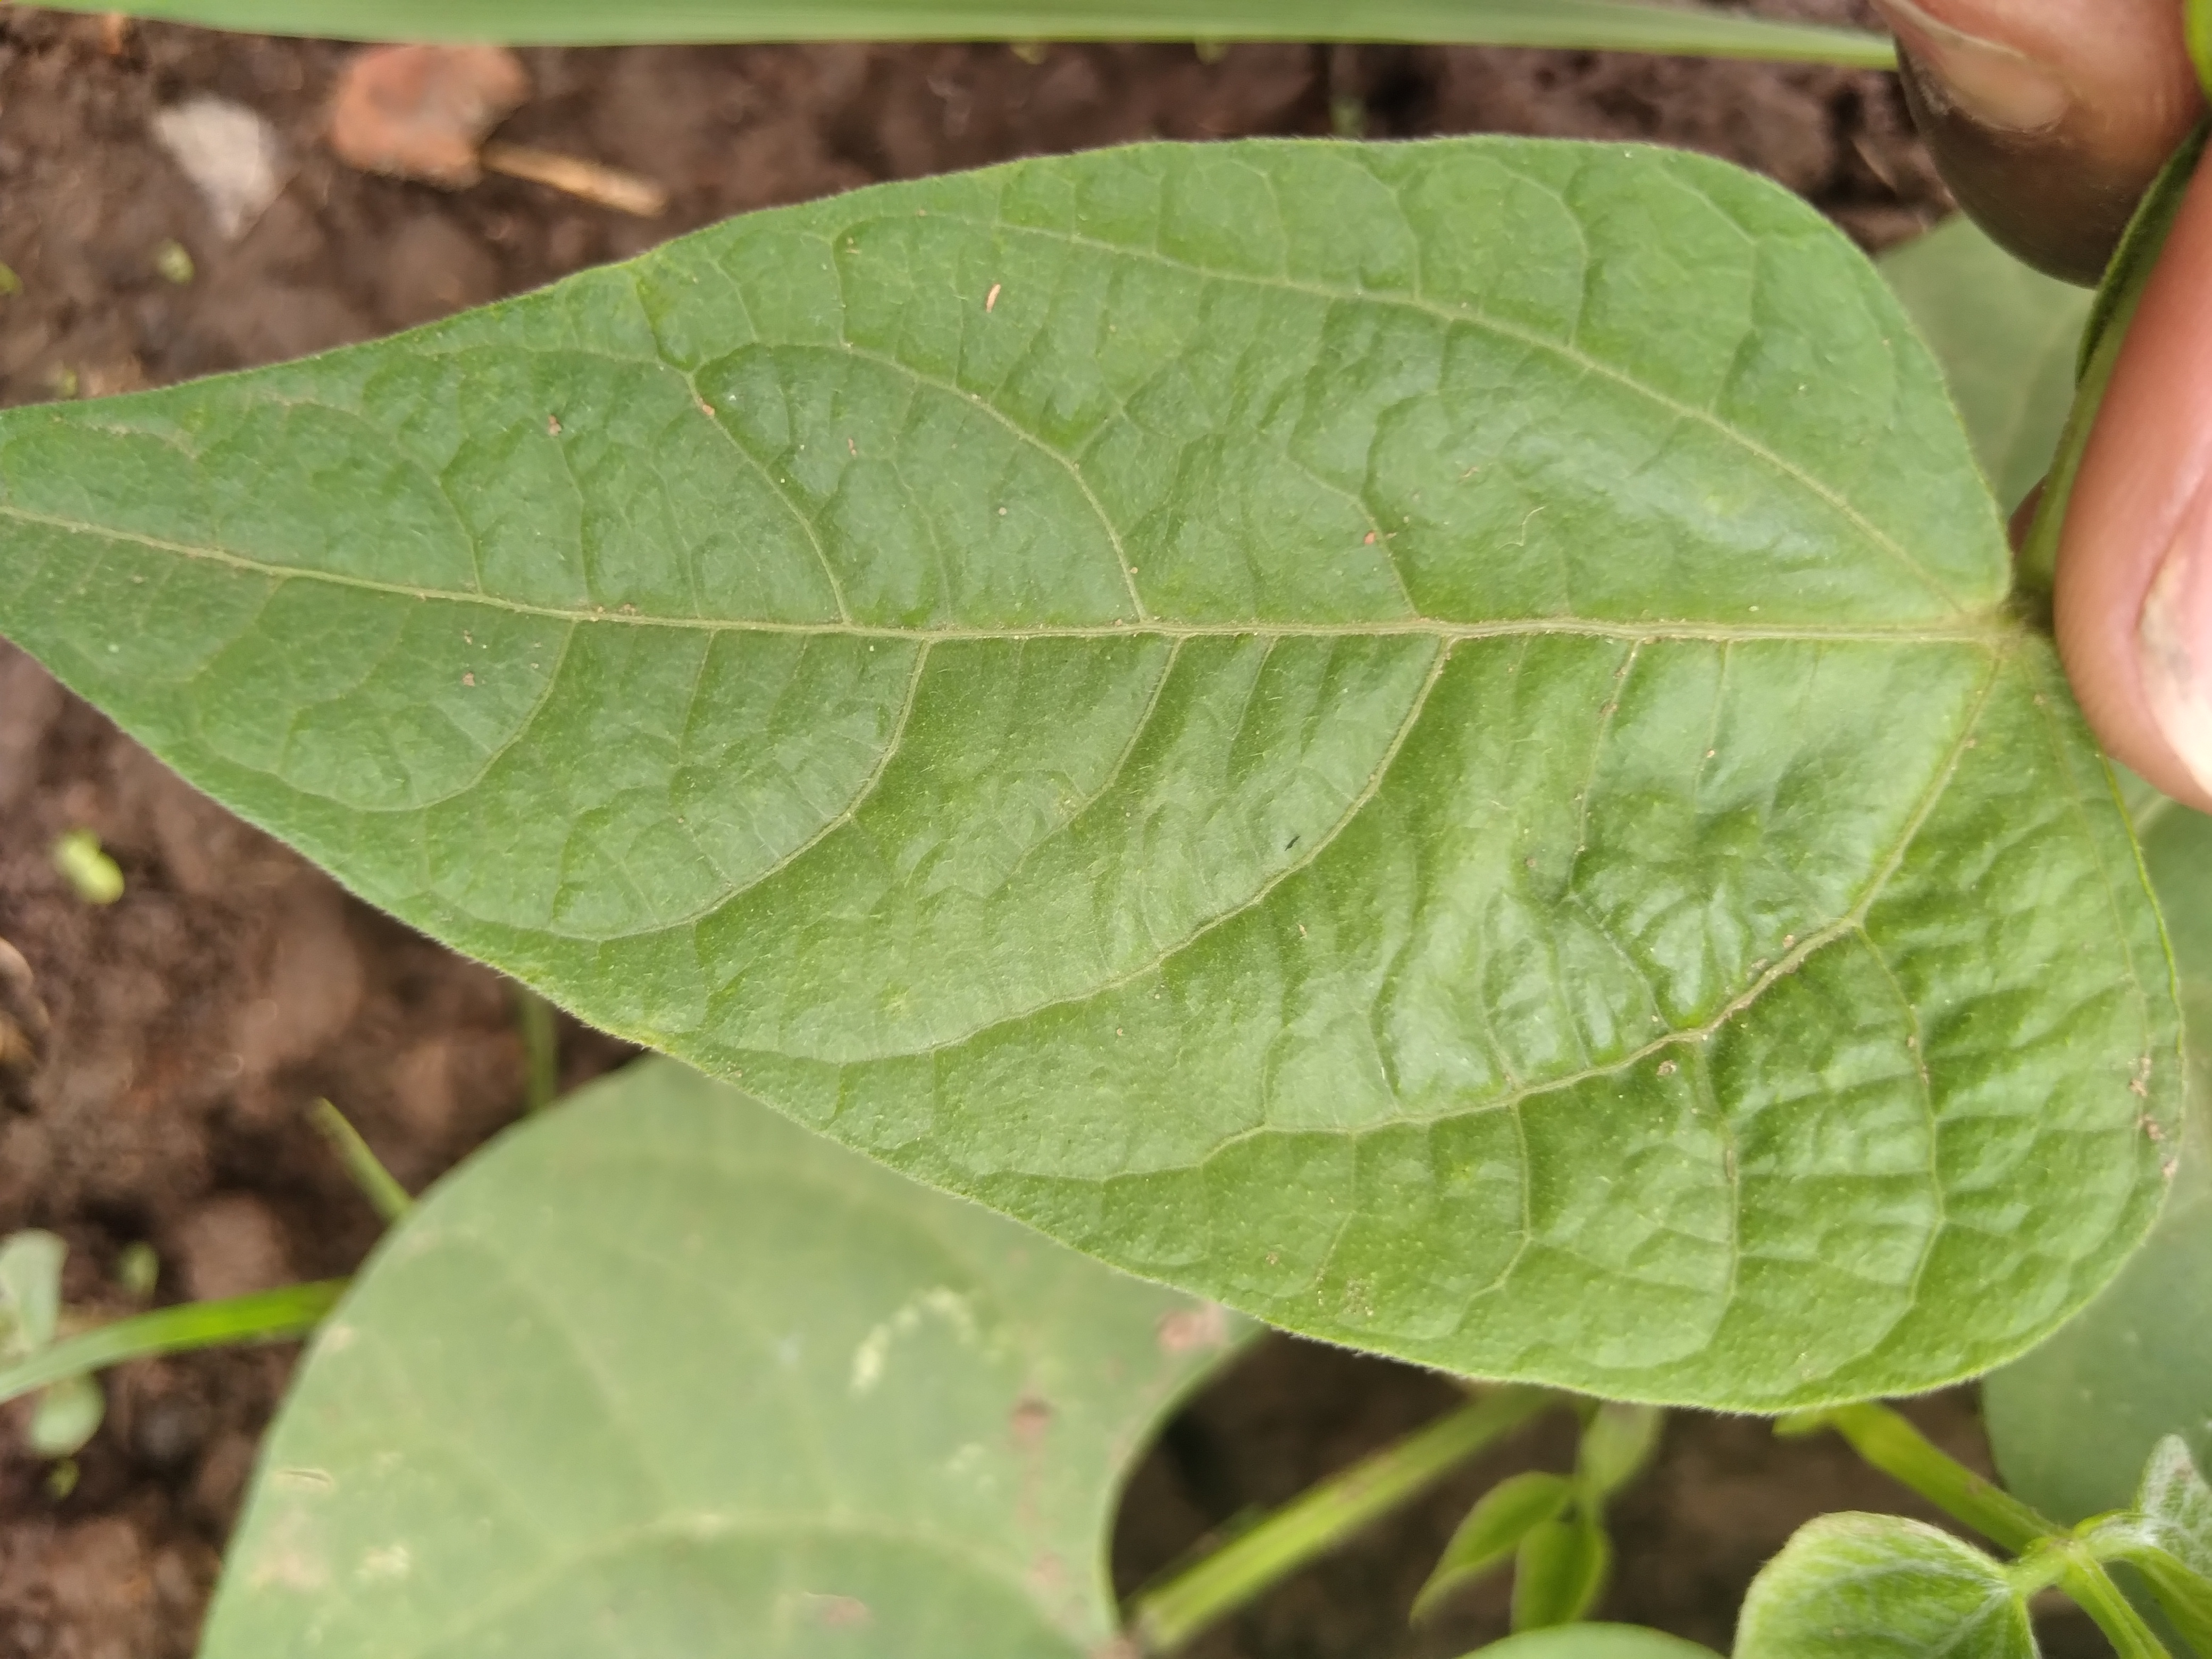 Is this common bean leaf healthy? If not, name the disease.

healthy
